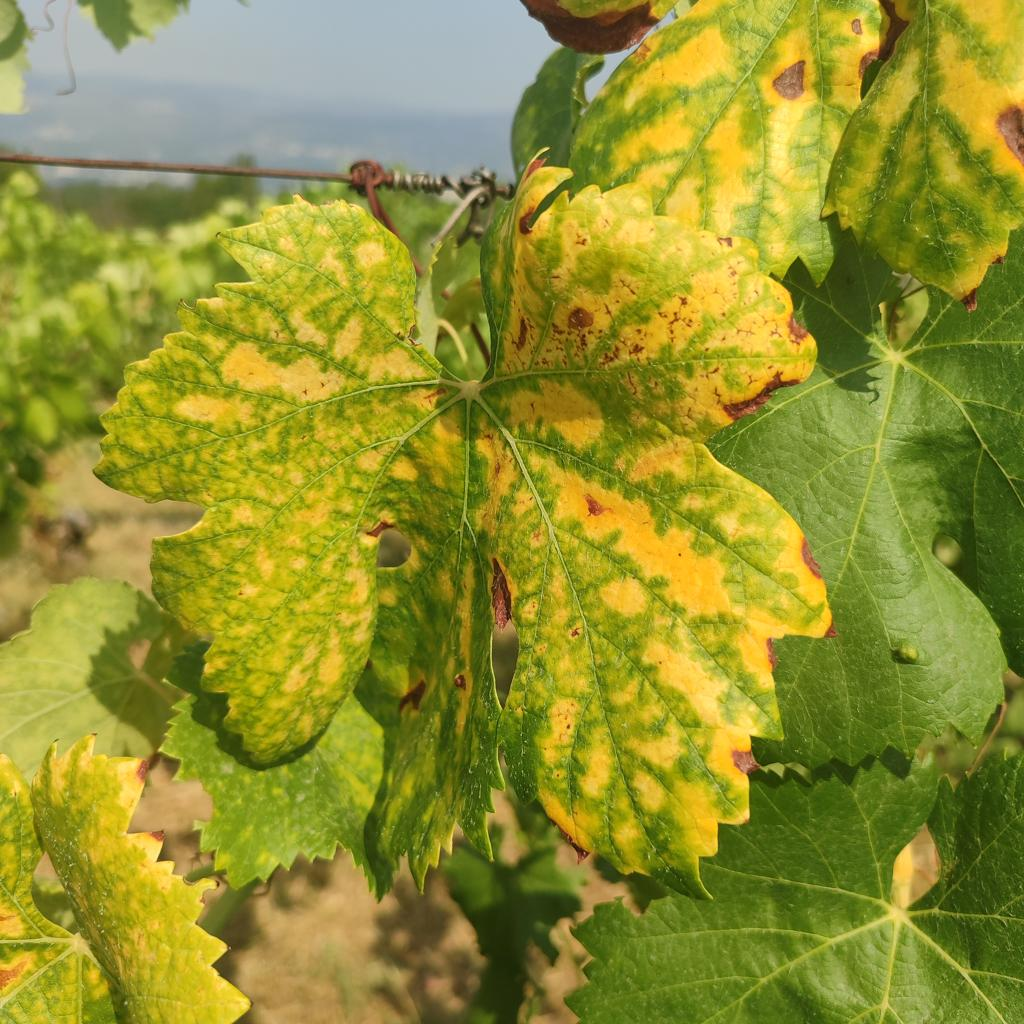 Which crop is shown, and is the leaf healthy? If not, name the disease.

grapevine, esca complex
